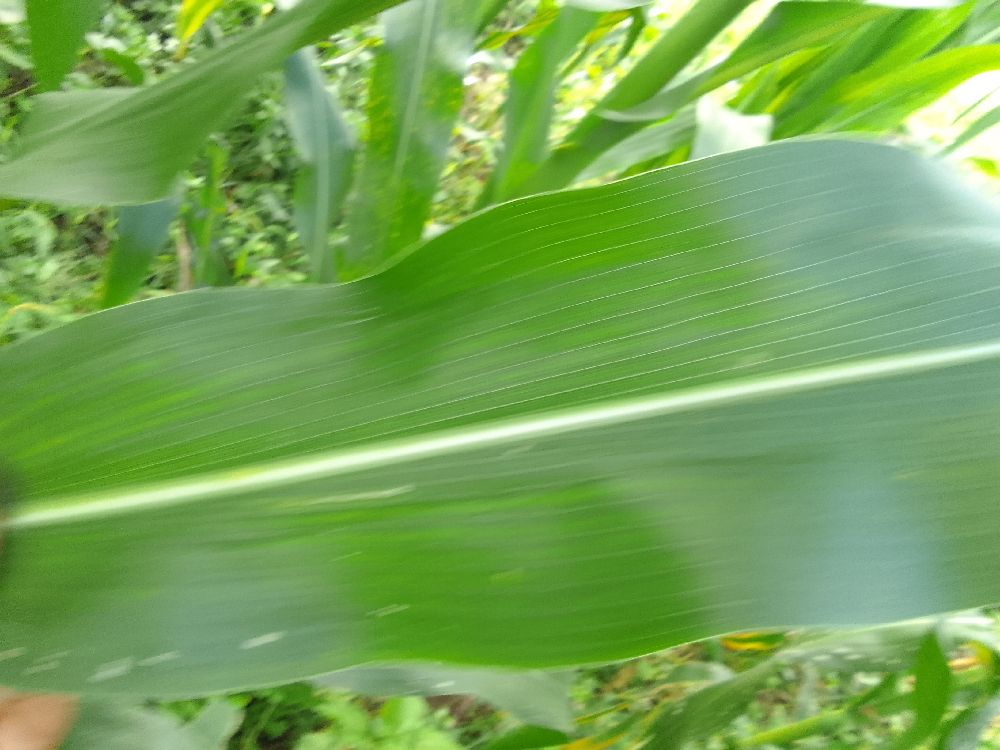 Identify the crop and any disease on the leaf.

maize, healthy
